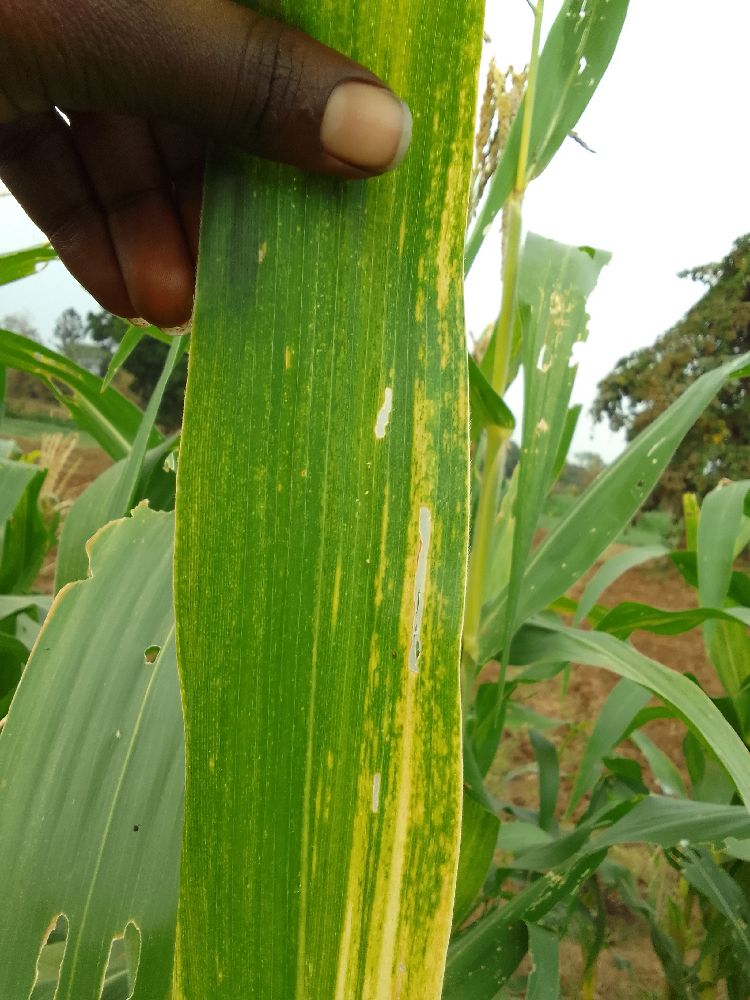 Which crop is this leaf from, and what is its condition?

maize, maize lethal necrosis
